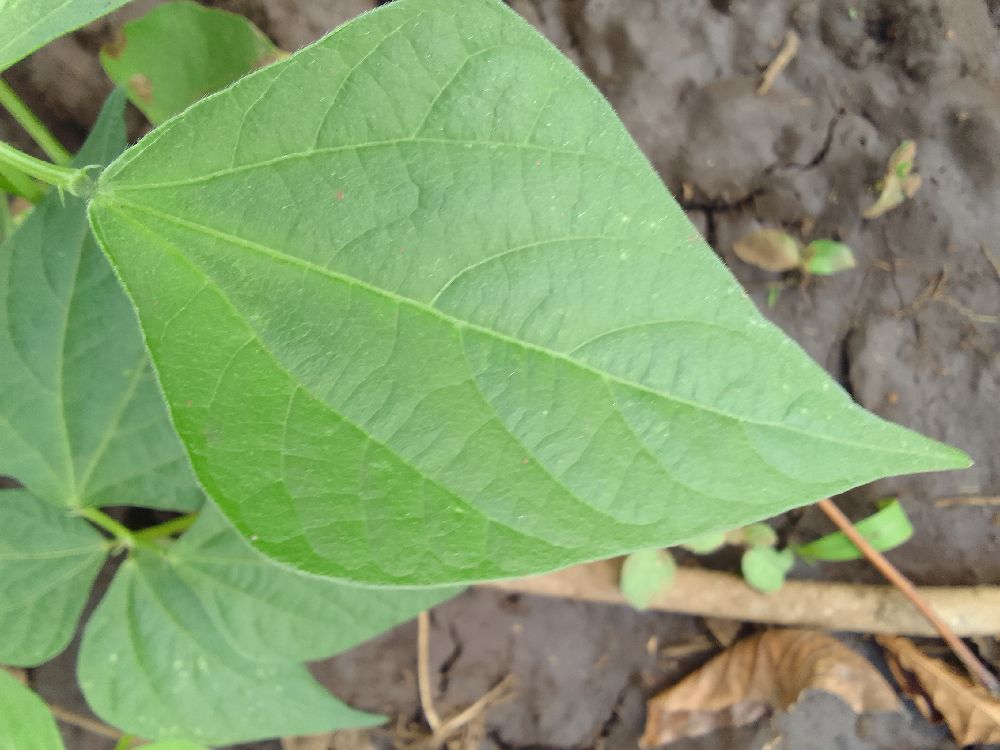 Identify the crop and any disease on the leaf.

common bean, healthy
